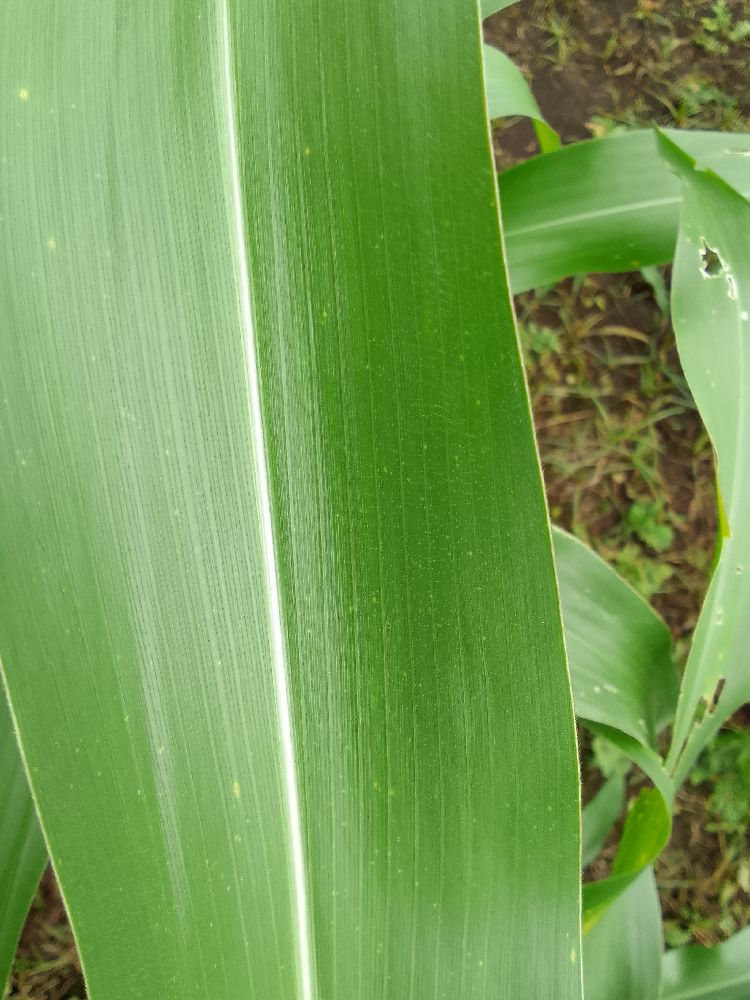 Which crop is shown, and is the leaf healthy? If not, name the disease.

maize, healthy
